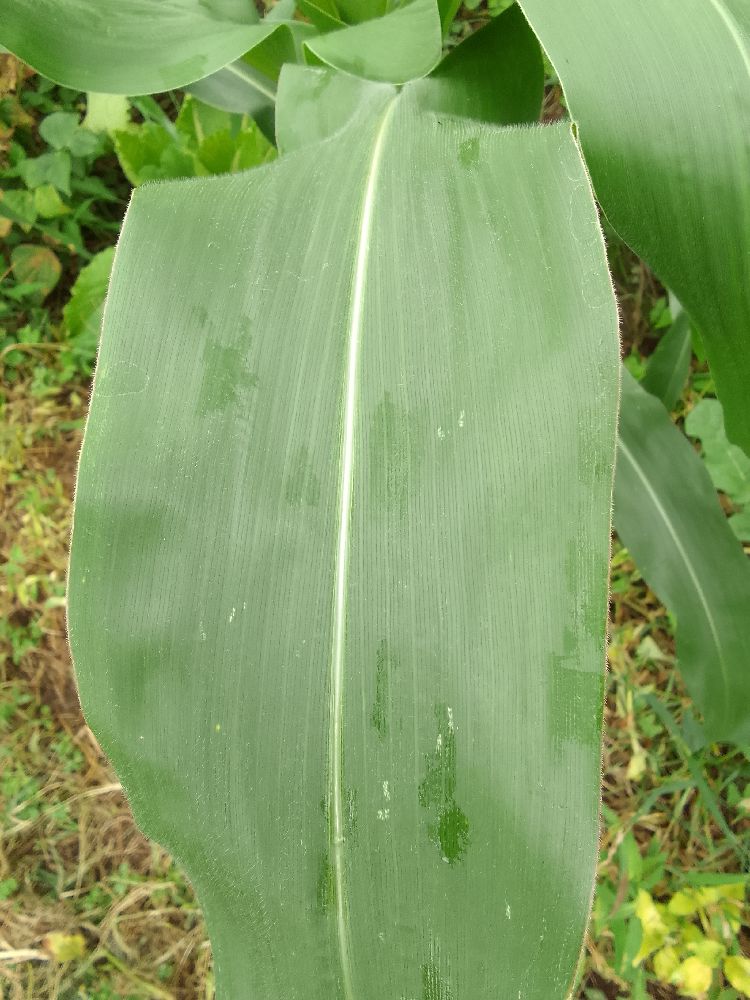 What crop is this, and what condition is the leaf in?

maize, healthy
